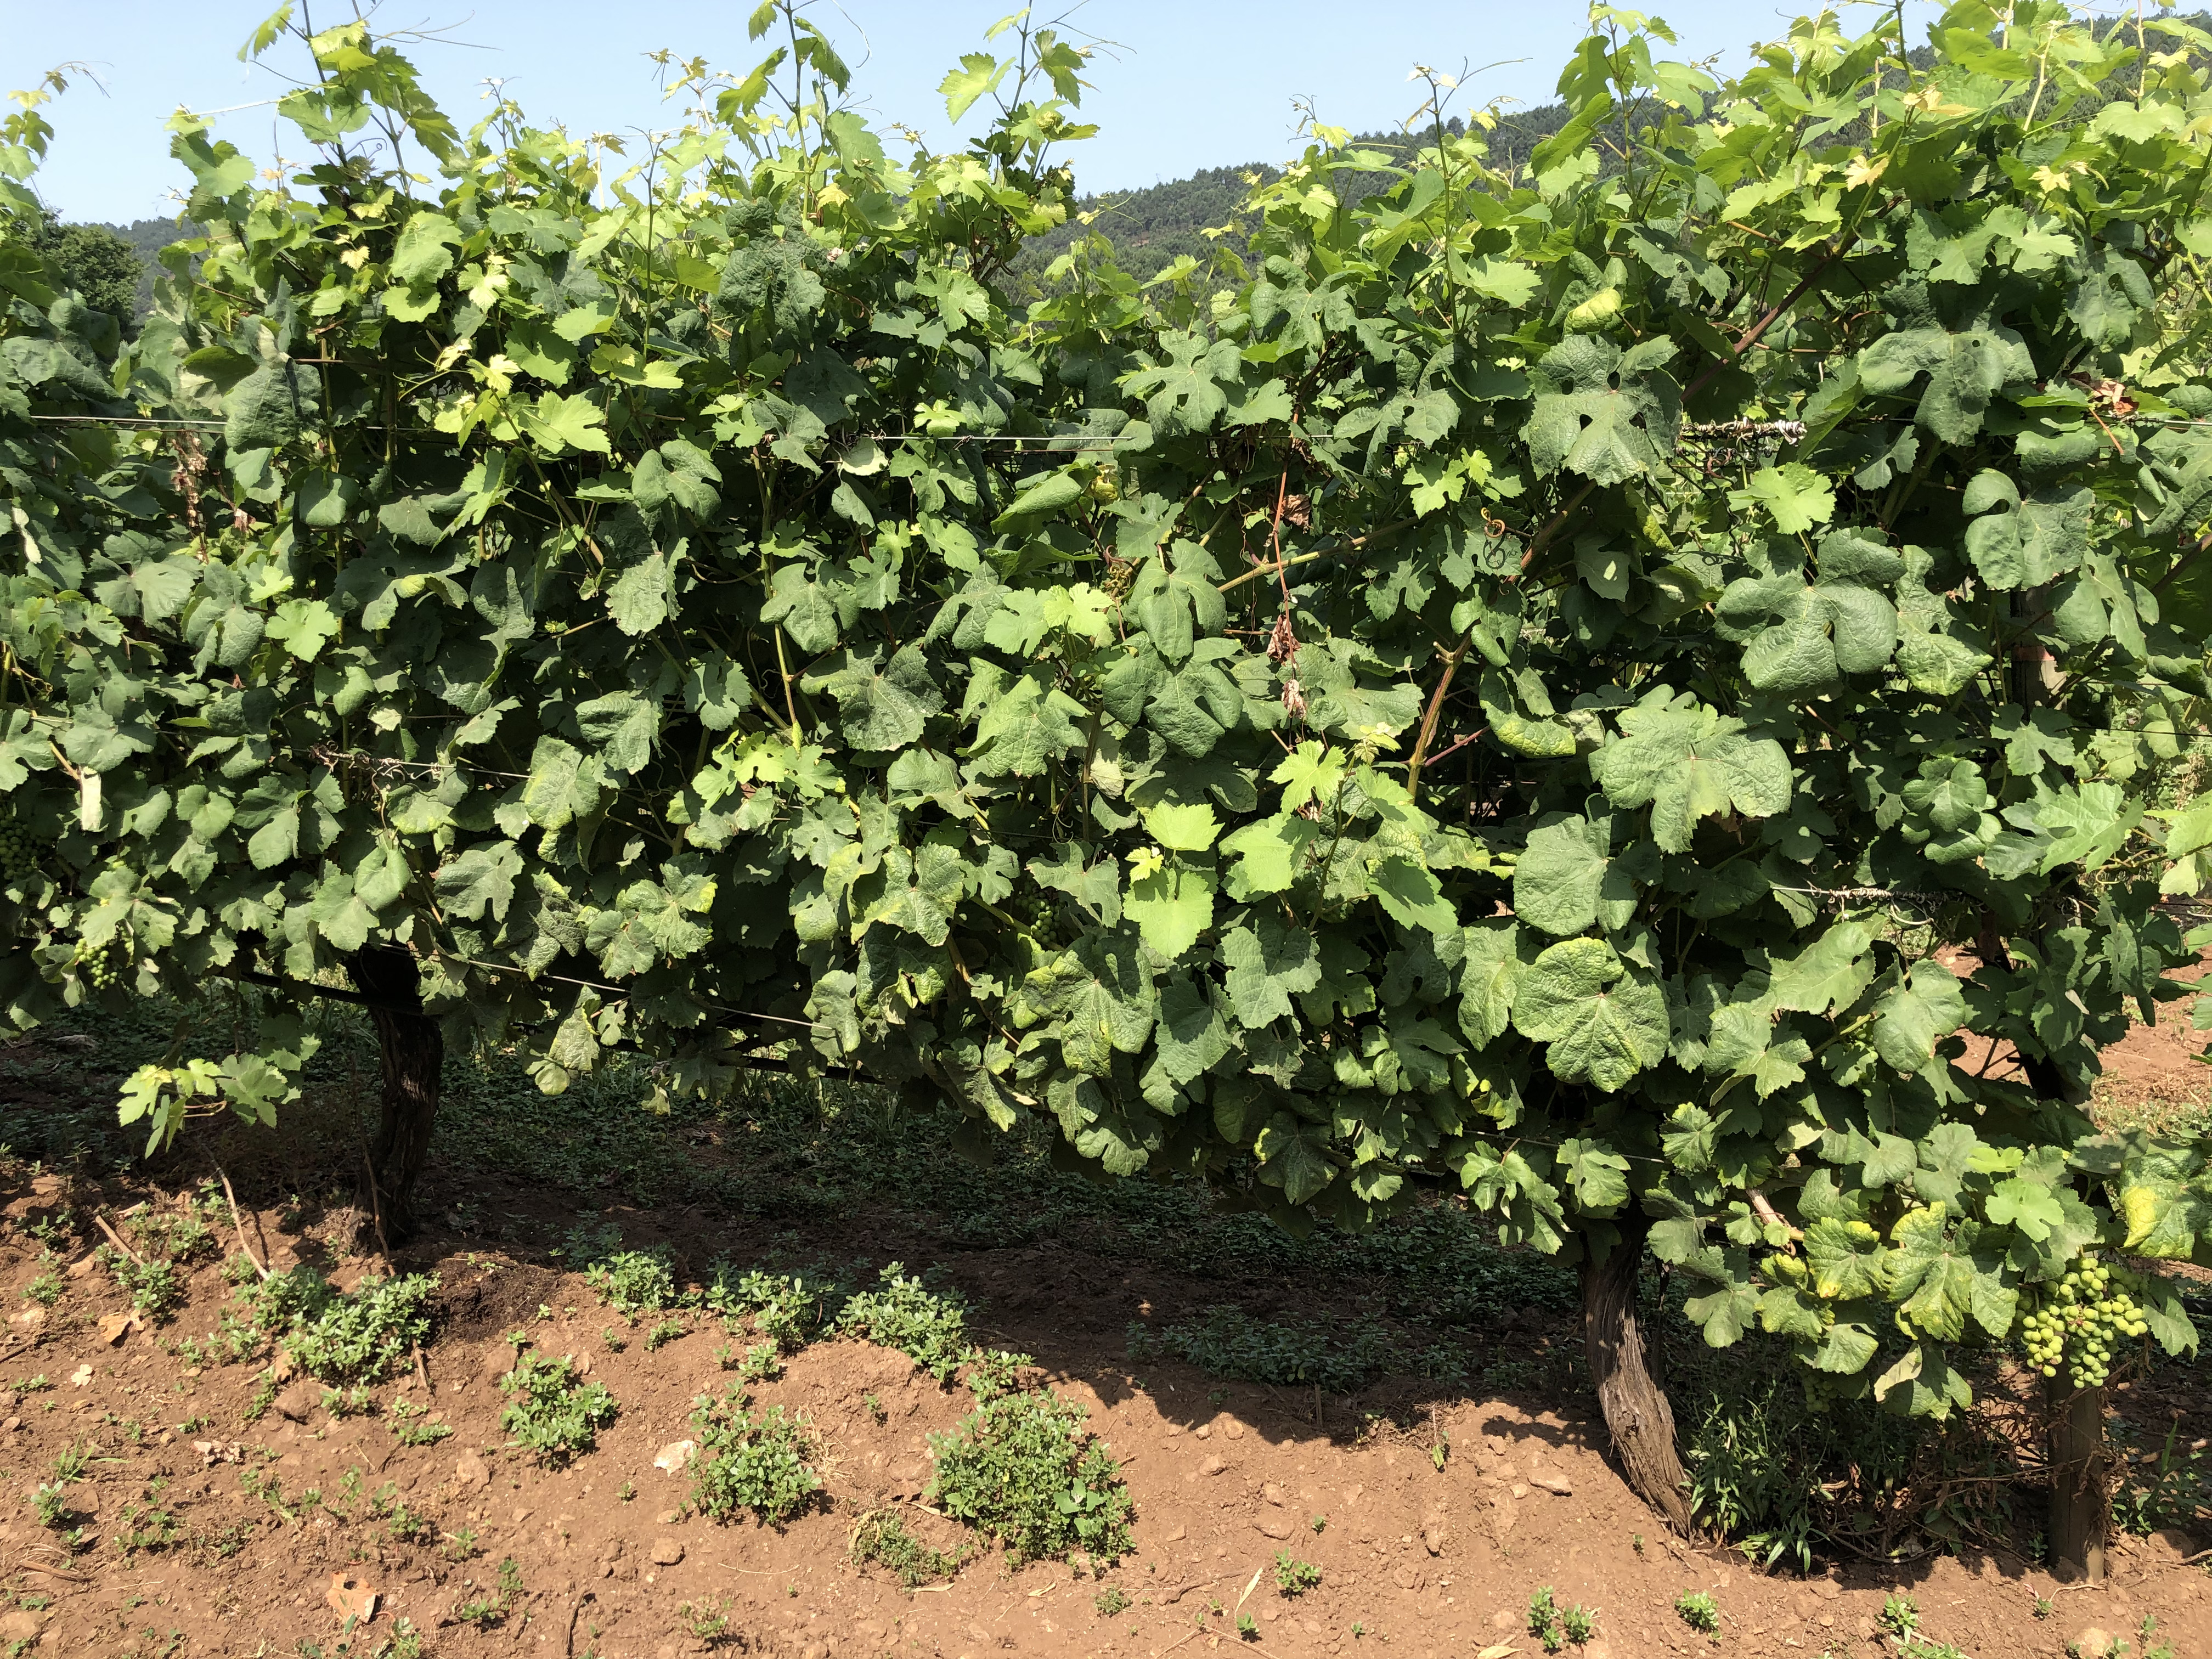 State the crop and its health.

grapevine, not affected by esca disease
